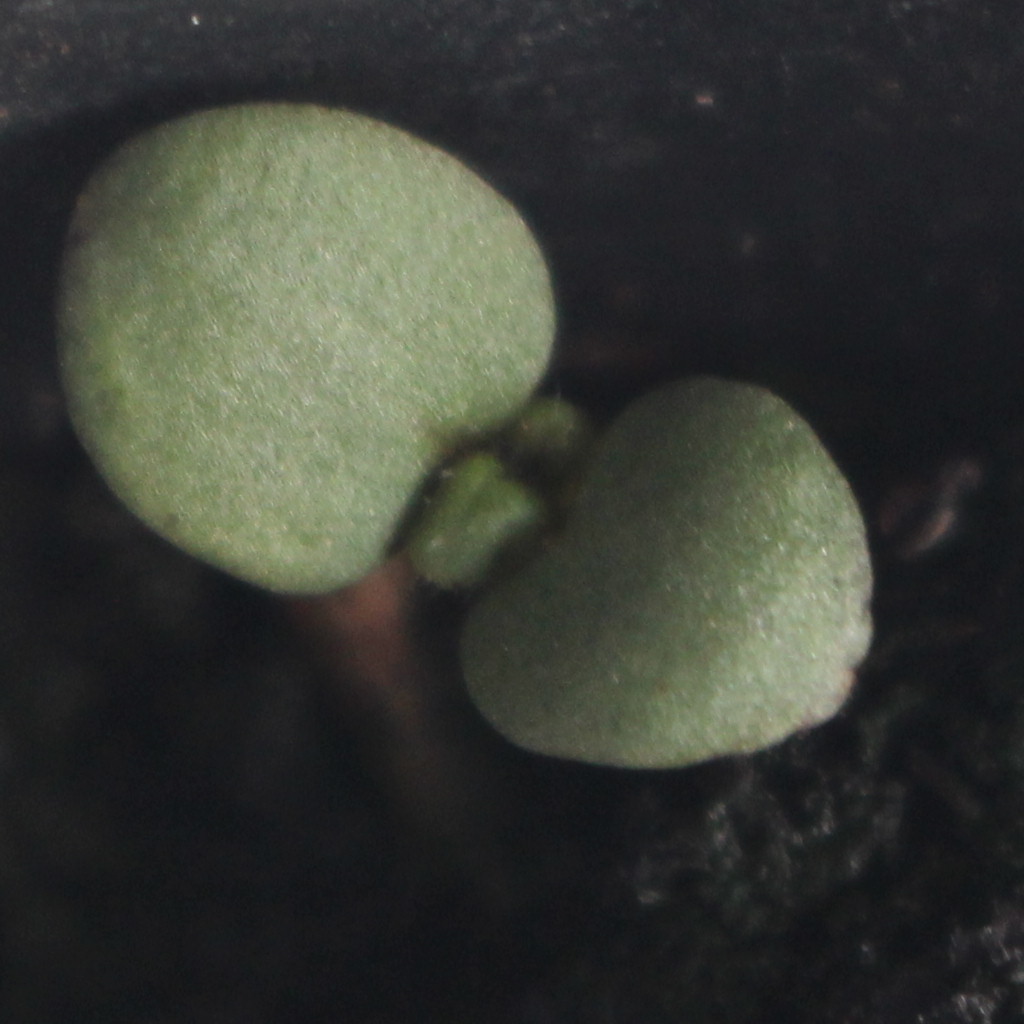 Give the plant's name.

Veronica persica
